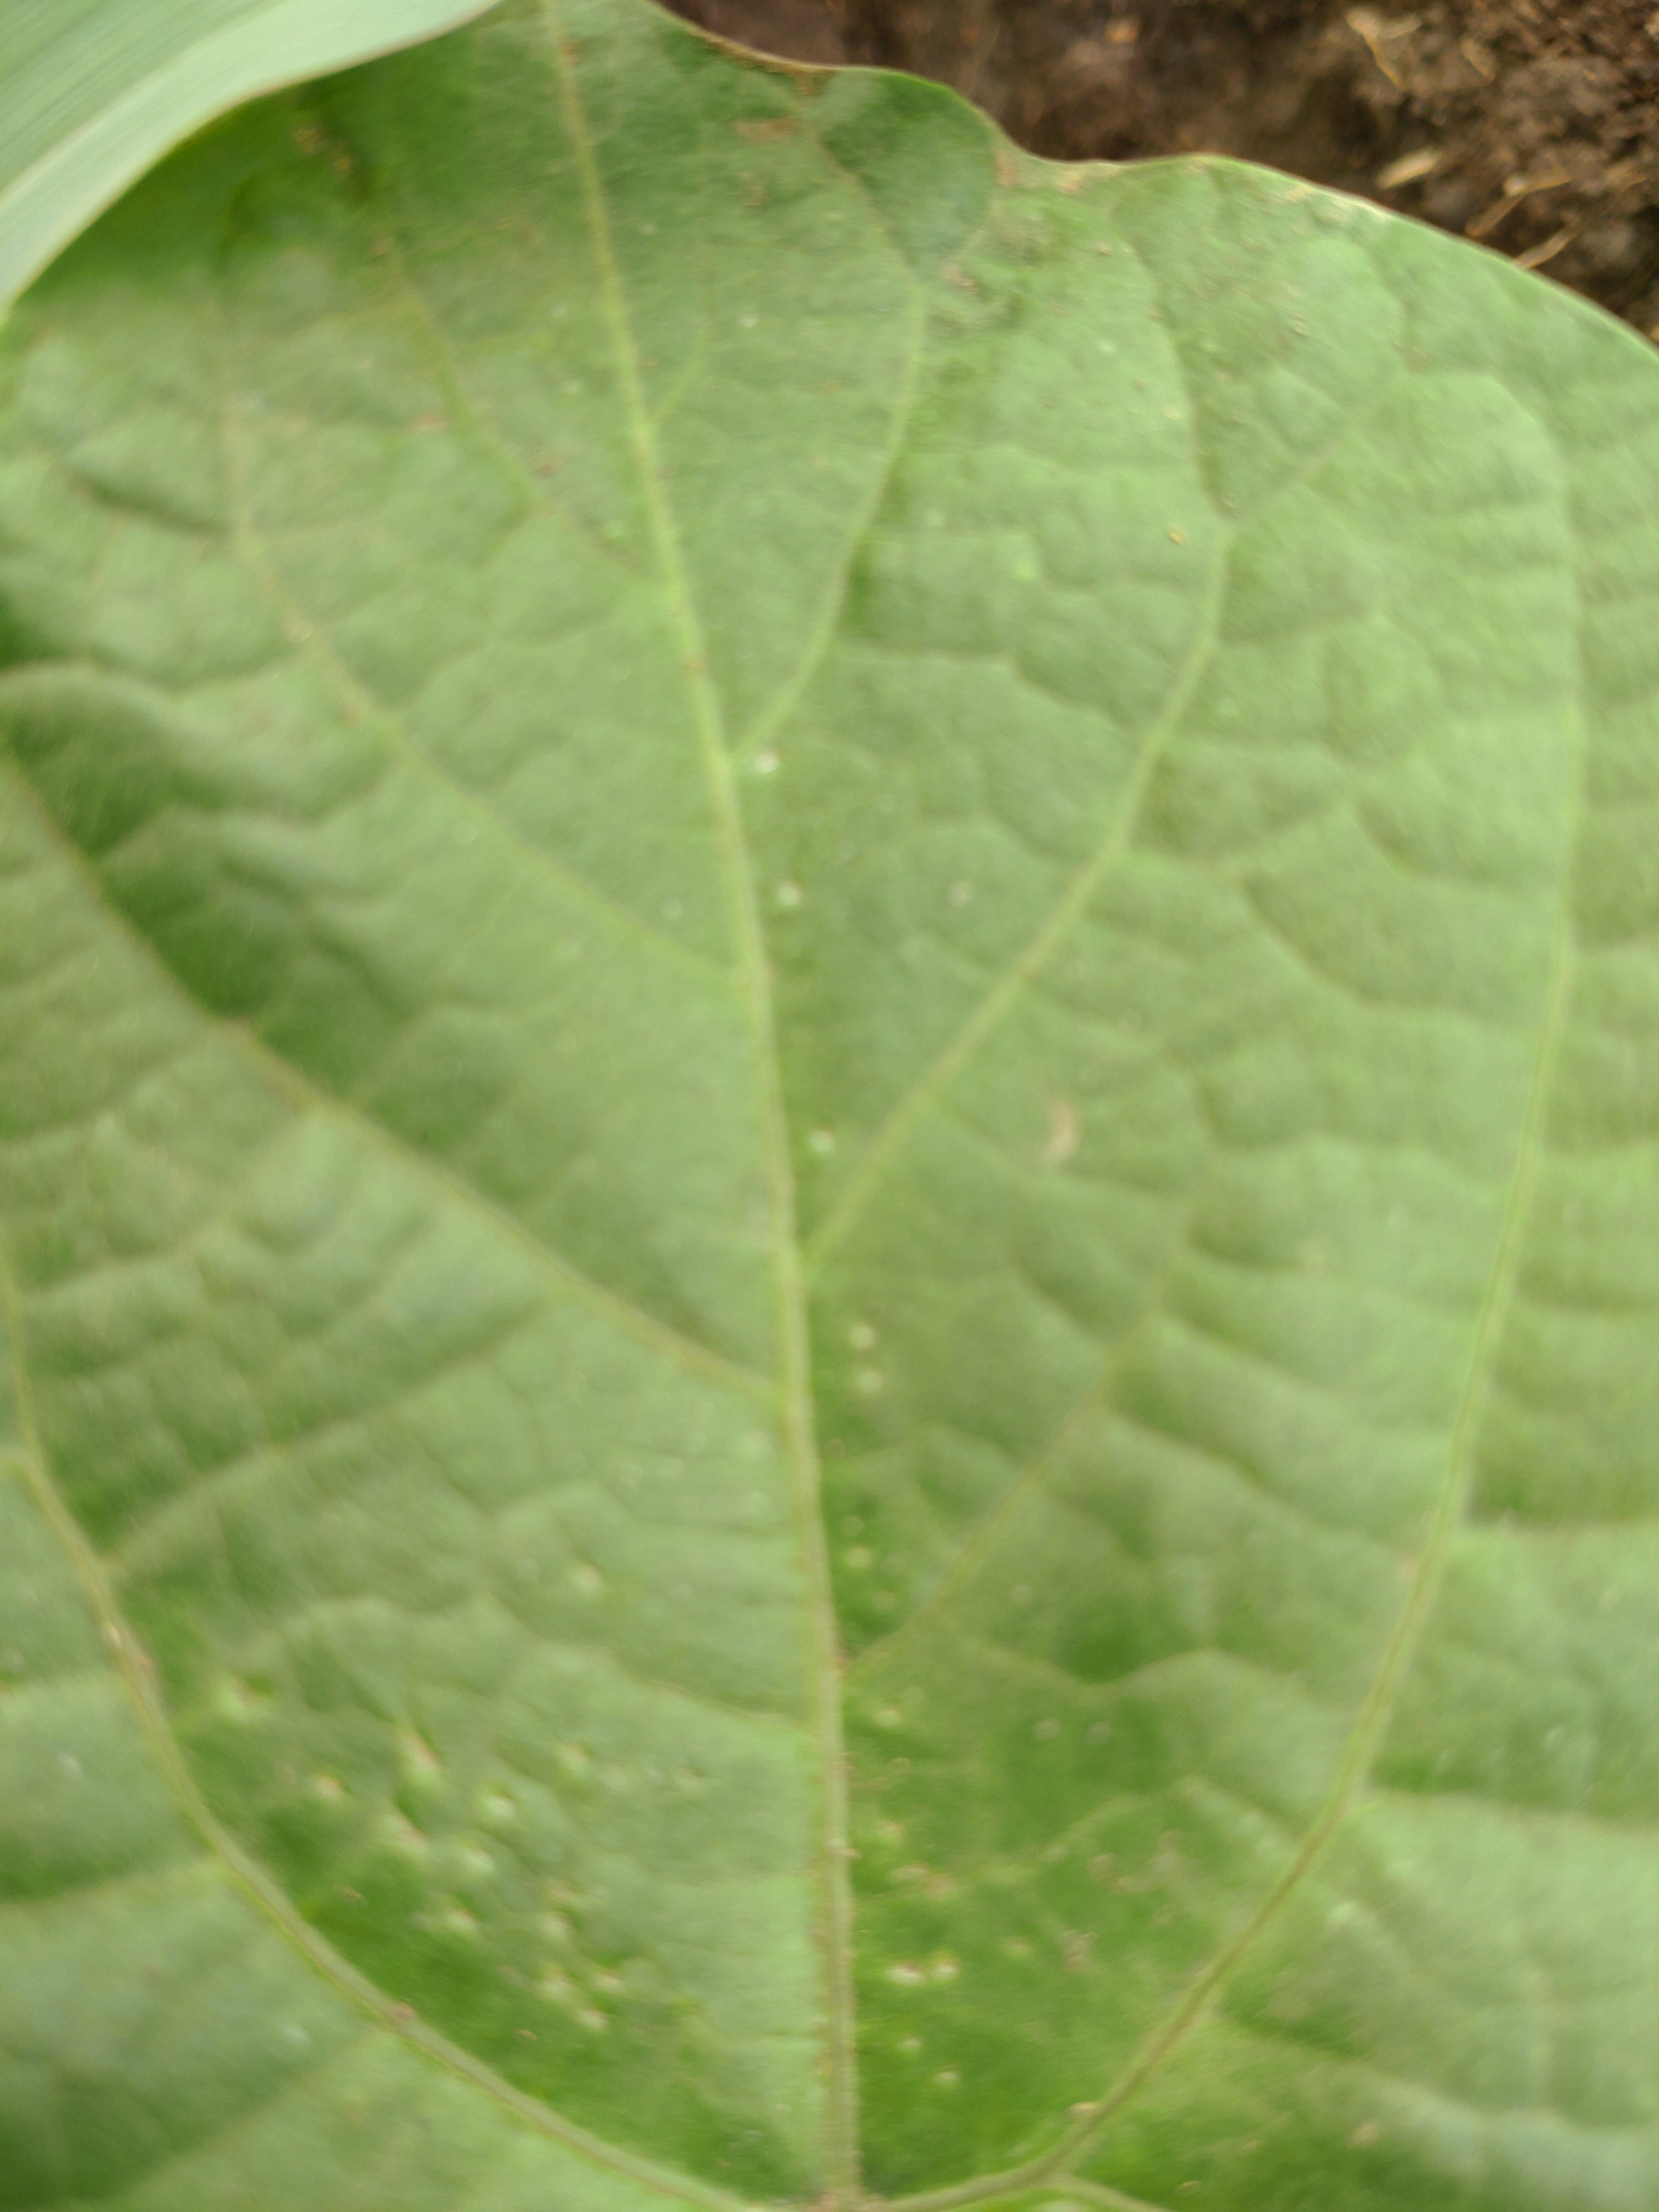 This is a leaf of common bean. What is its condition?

healthy
